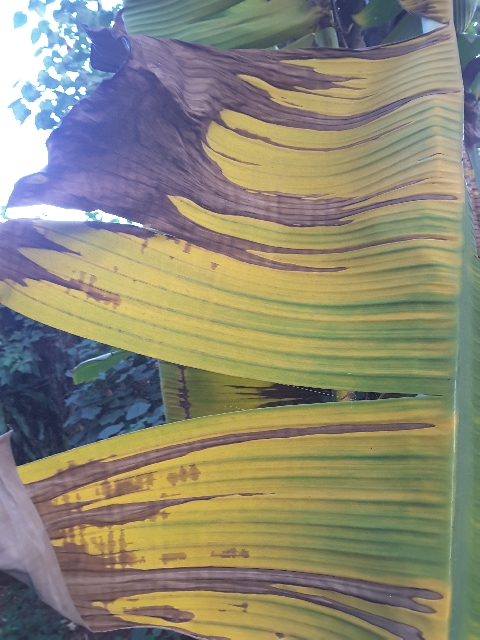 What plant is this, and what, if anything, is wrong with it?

banana, fusarium wilt race 1
